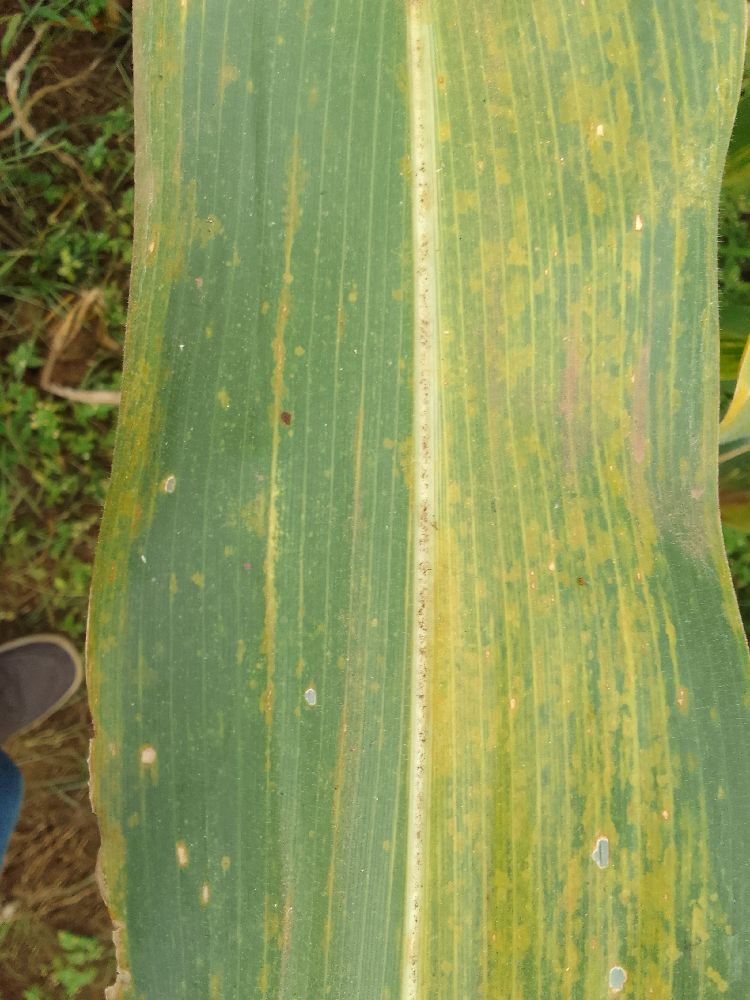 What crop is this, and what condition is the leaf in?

maize, maize lethal necrosis
